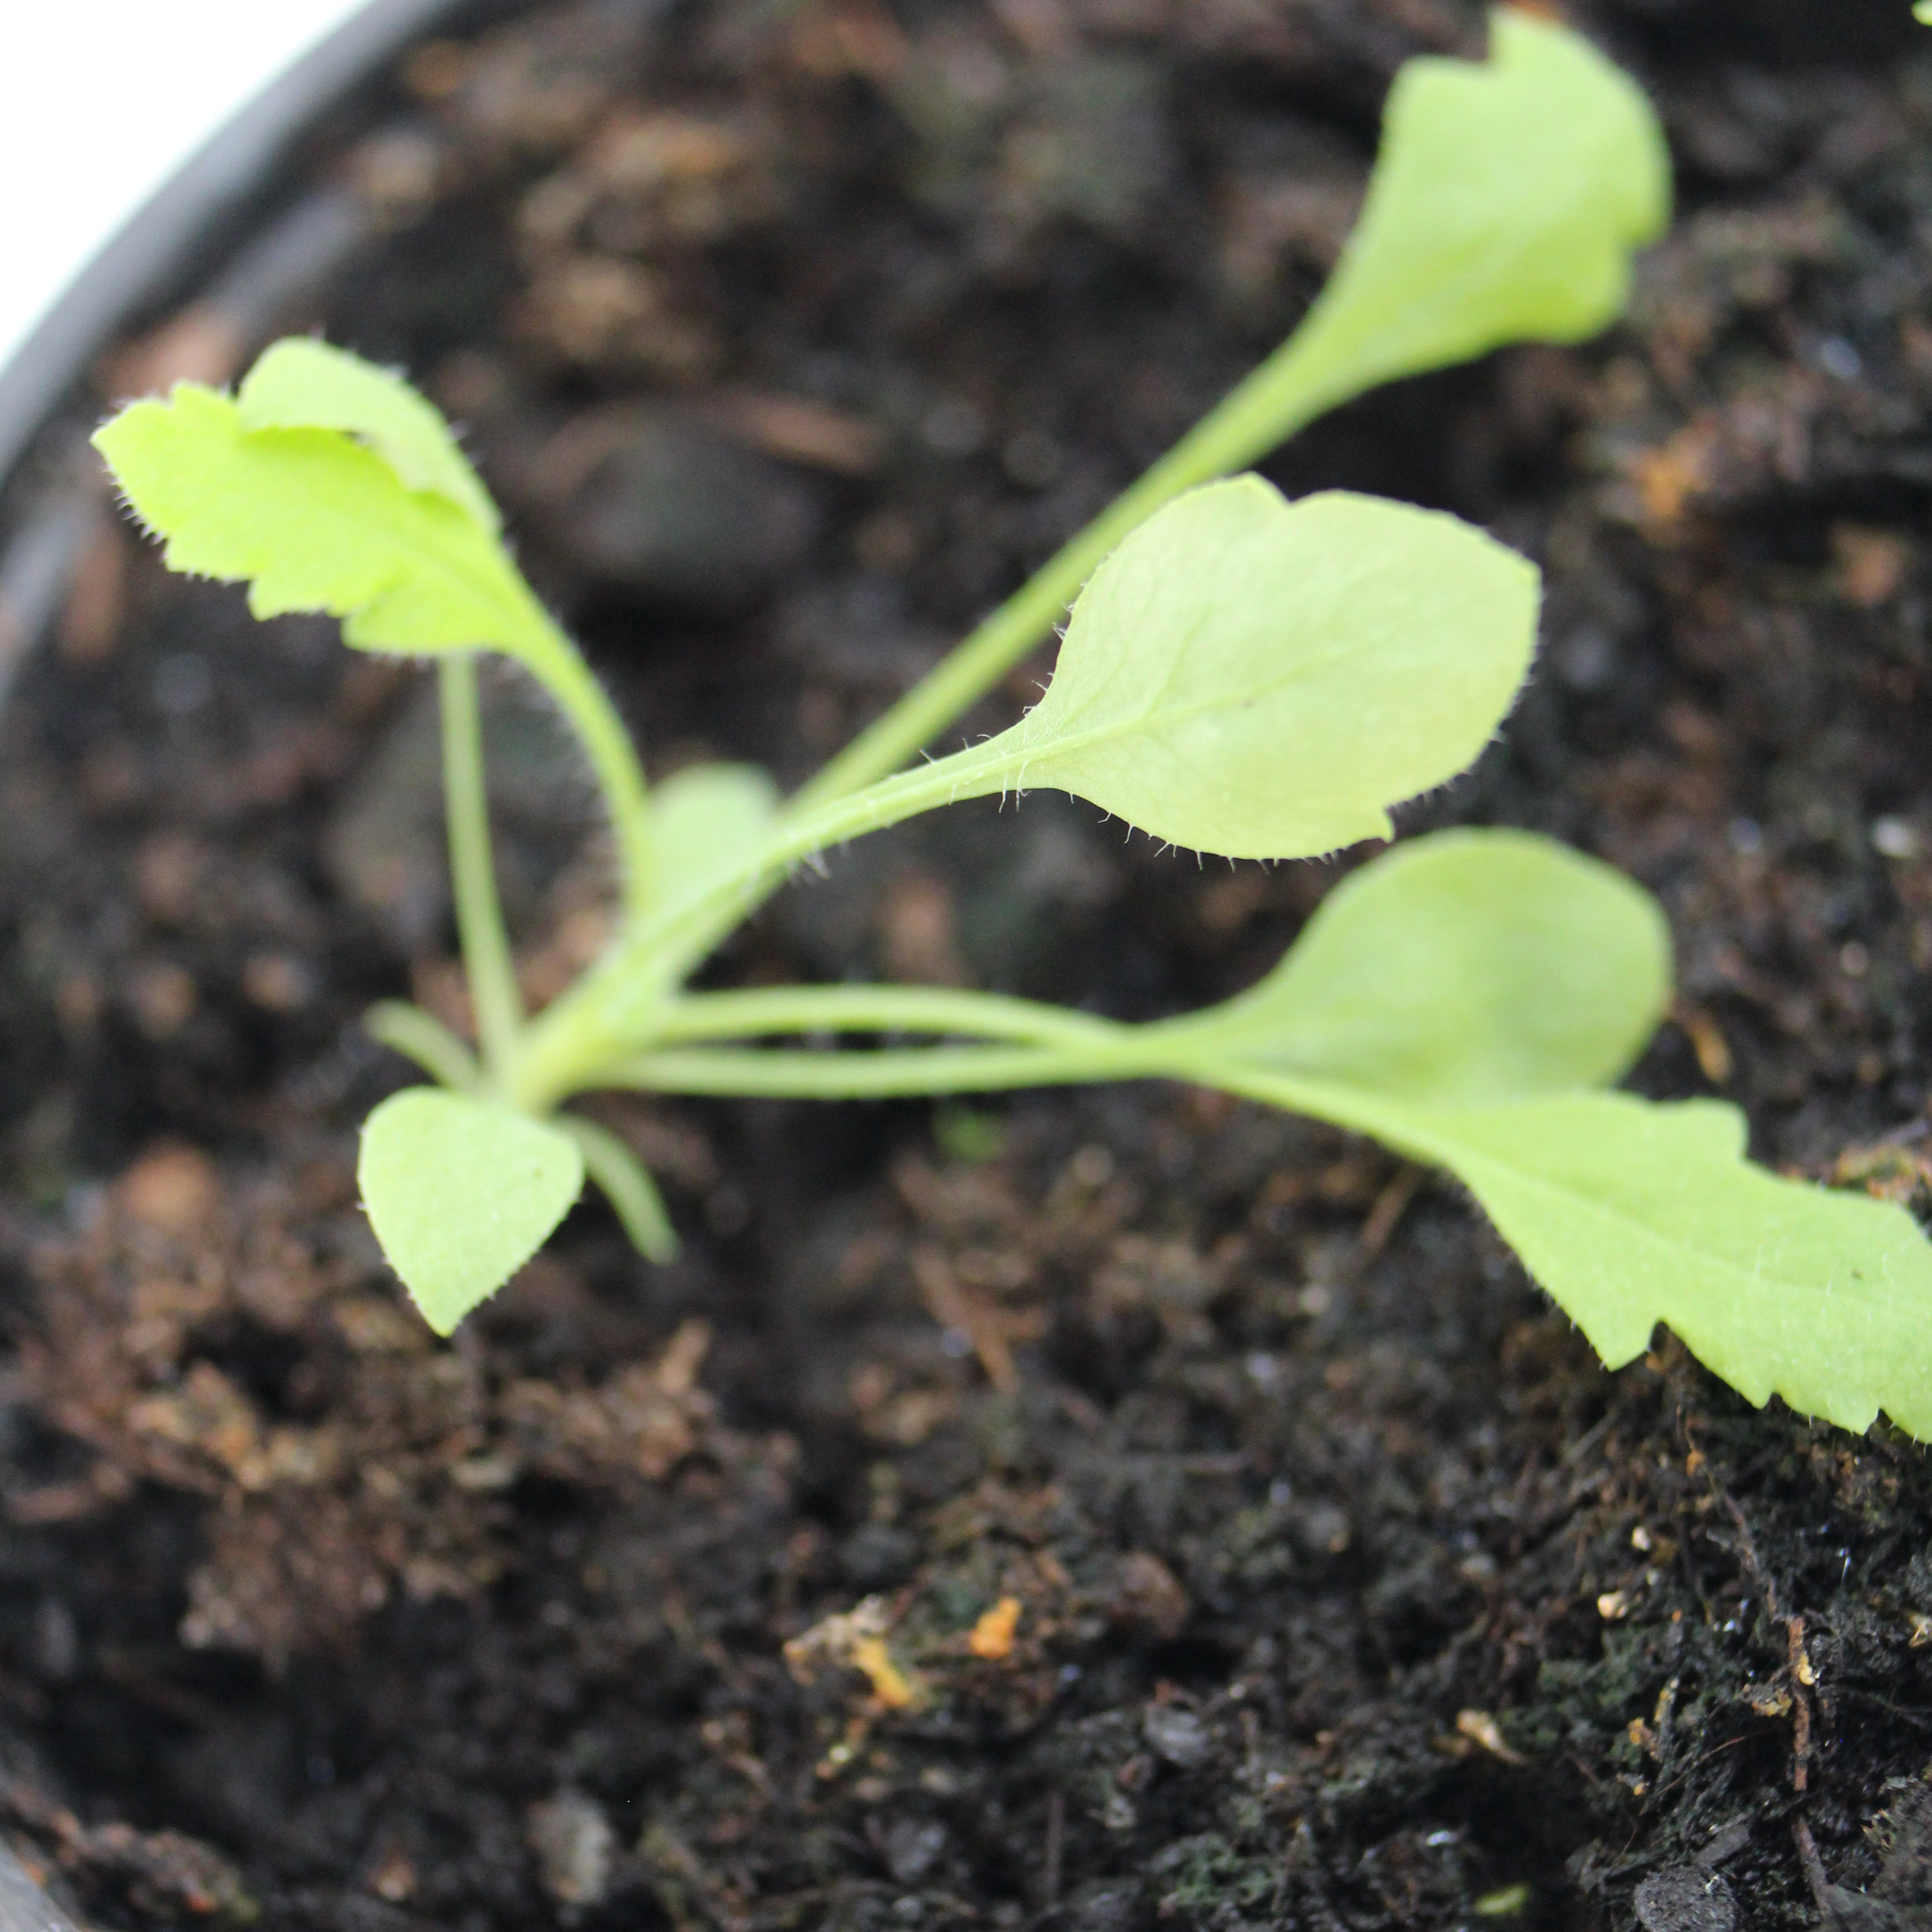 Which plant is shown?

Papaver rhoeas
